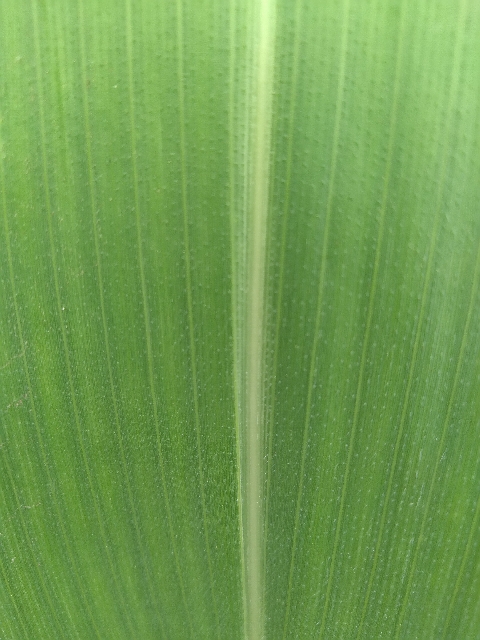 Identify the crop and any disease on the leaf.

maize, healthy
